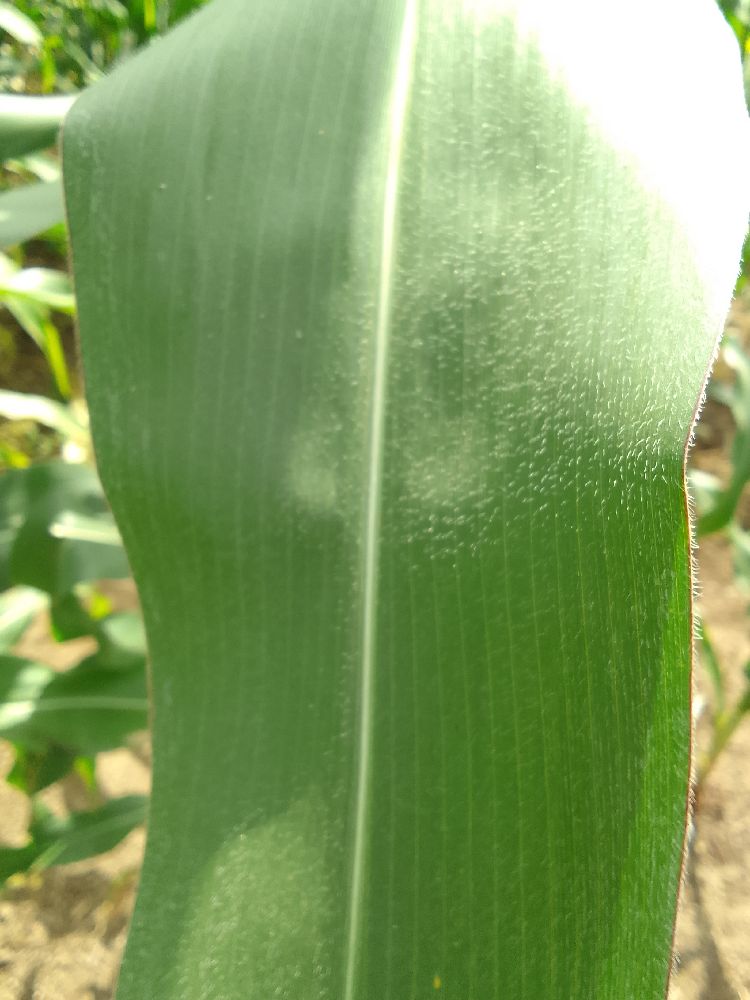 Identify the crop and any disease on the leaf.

maize, healthy
